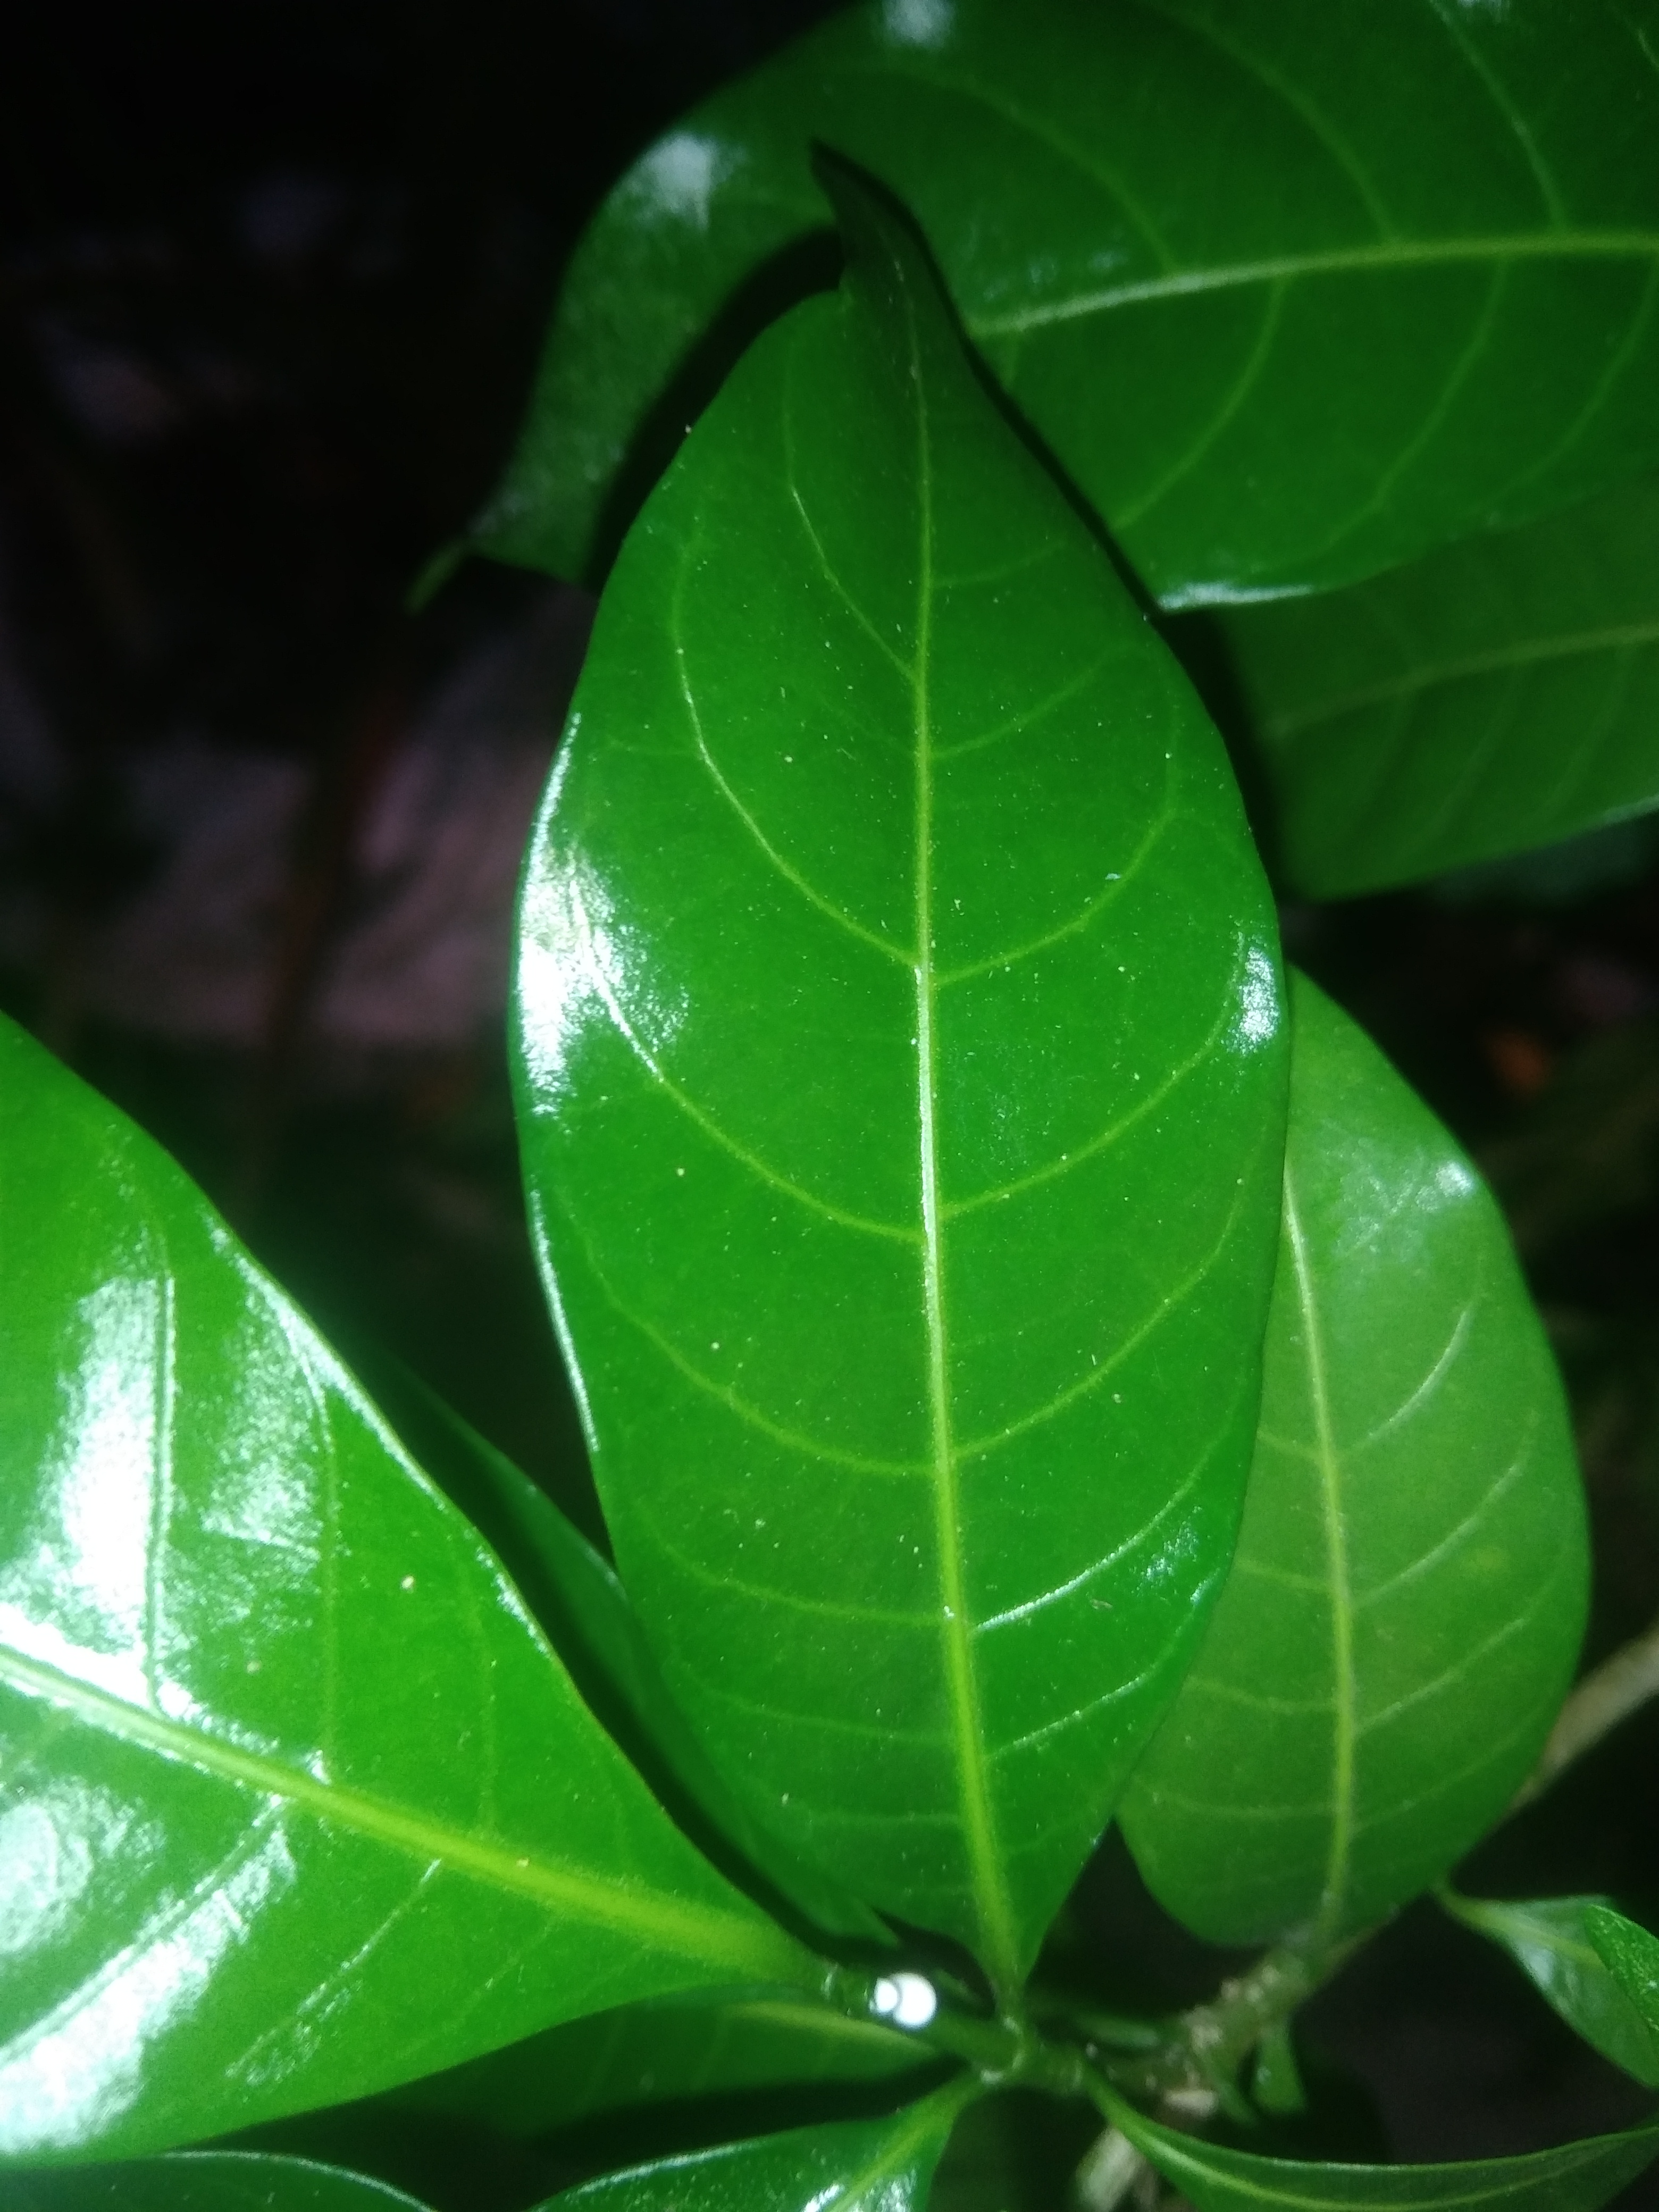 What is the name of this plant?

togor
